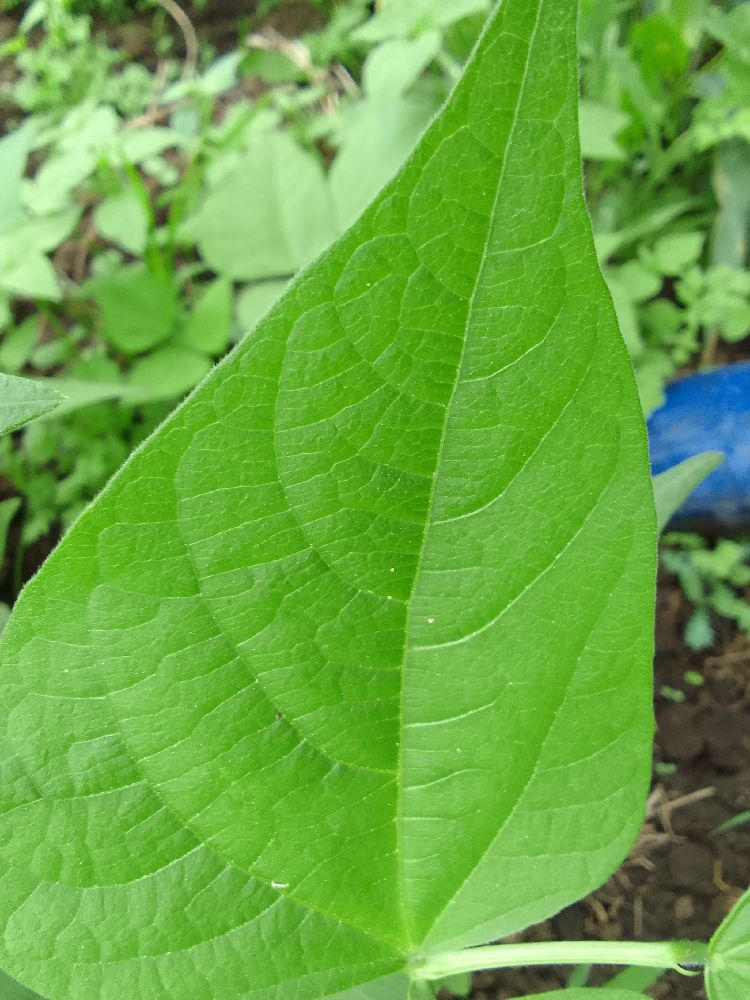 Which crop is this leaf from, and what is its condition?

common bean, healthy
